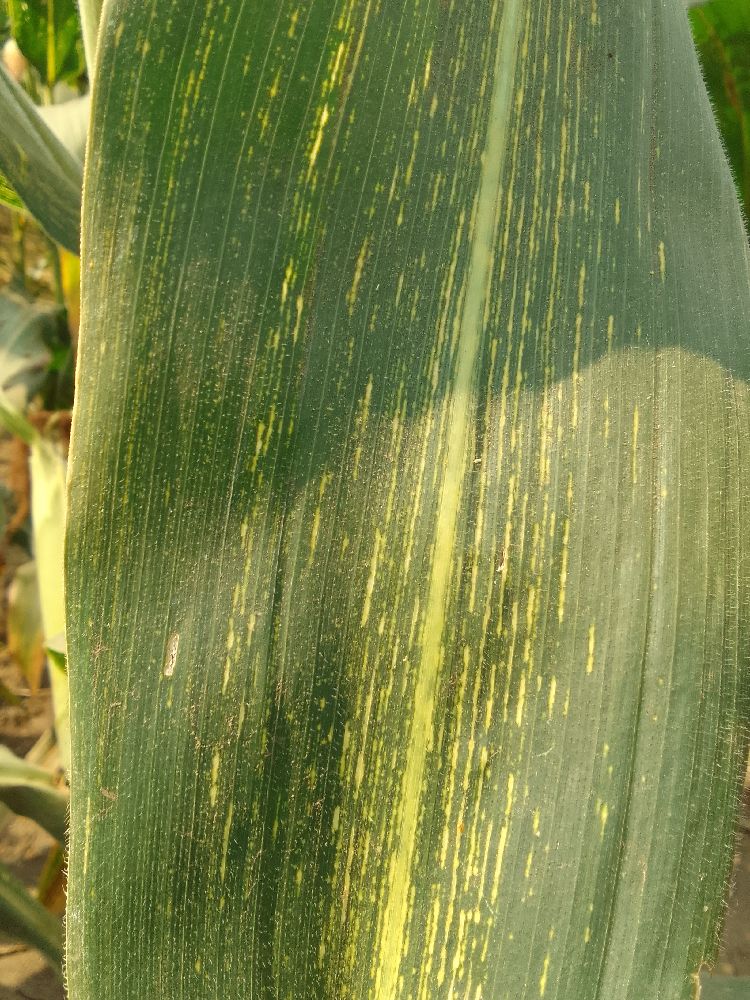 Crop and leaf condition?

maize, maize streak virus
